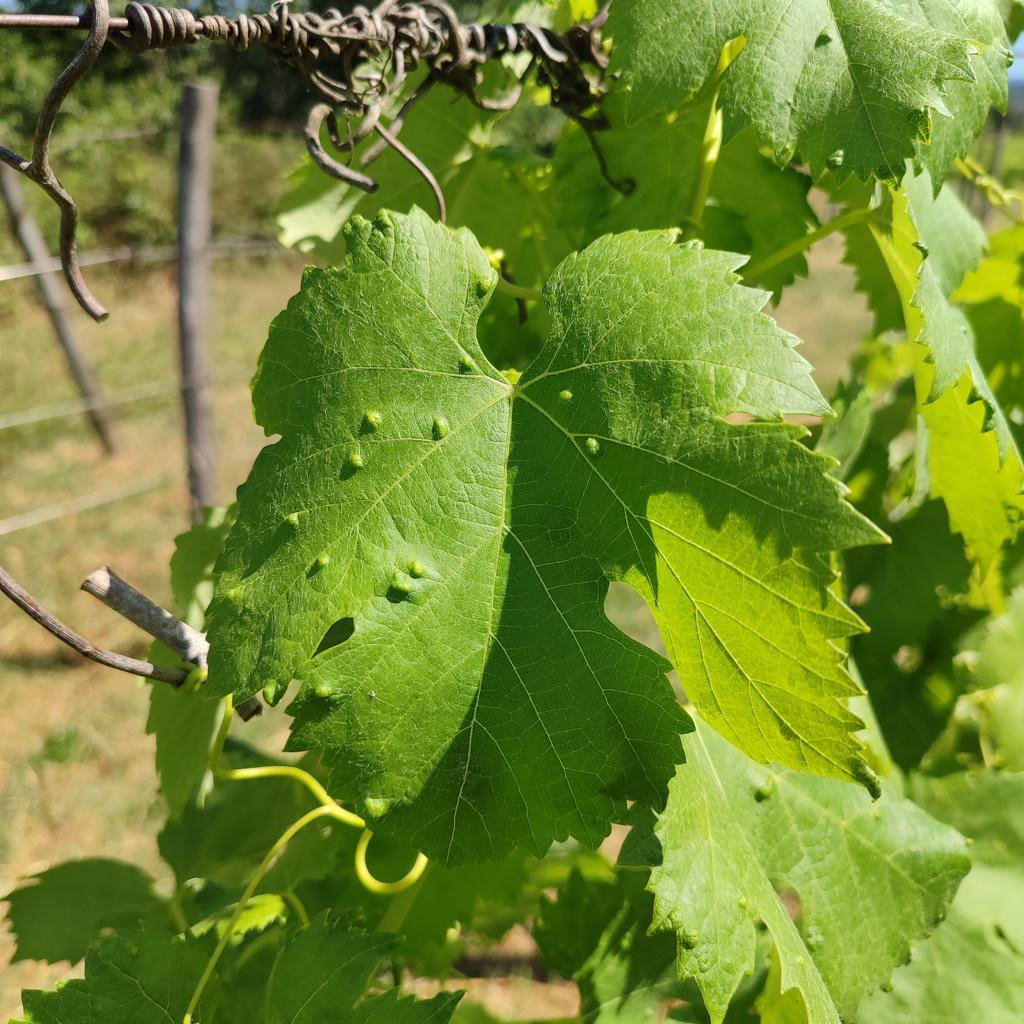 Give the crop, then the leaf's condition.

grapevine, erineum mite
